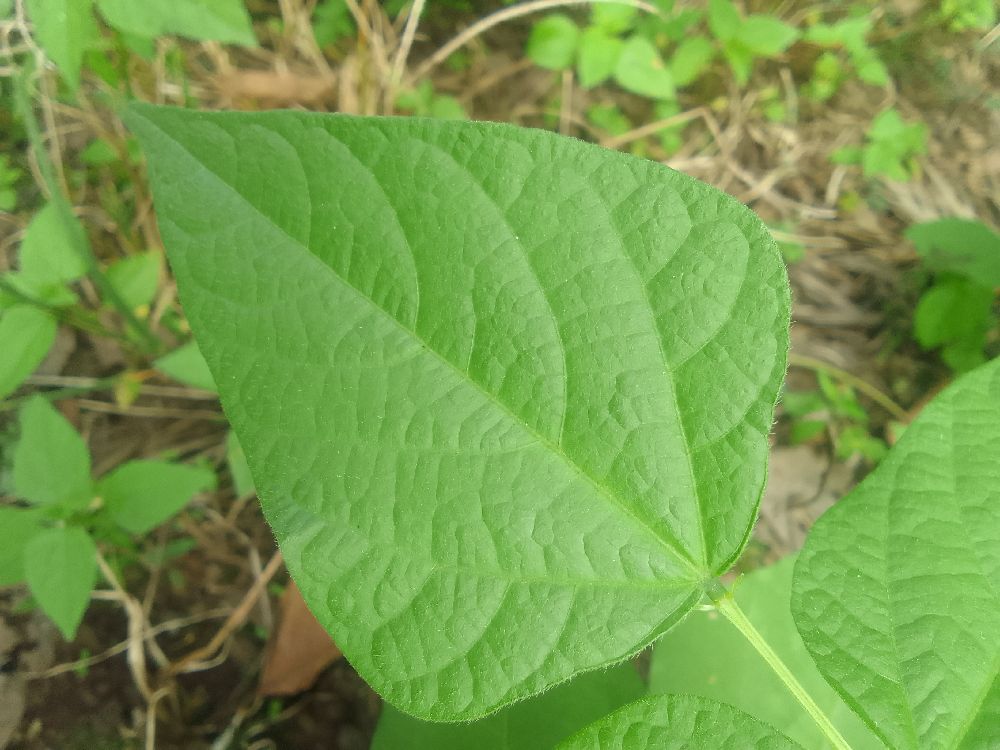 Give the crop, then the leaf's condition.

common bean, healthy
